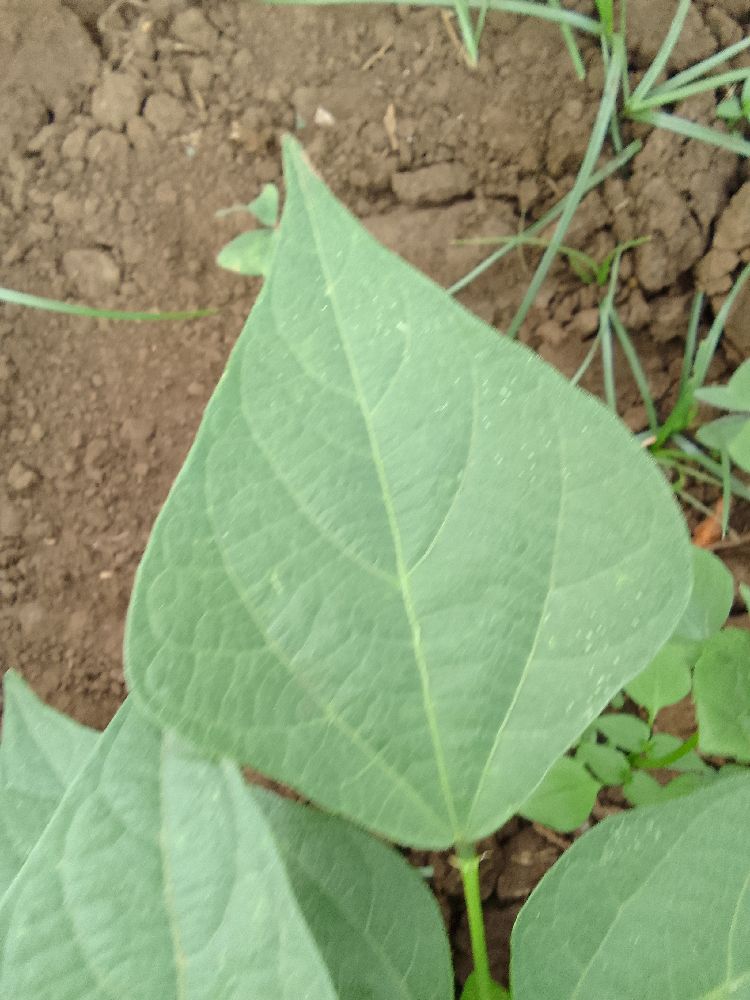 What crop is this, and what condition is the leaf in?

common bean, healthy
